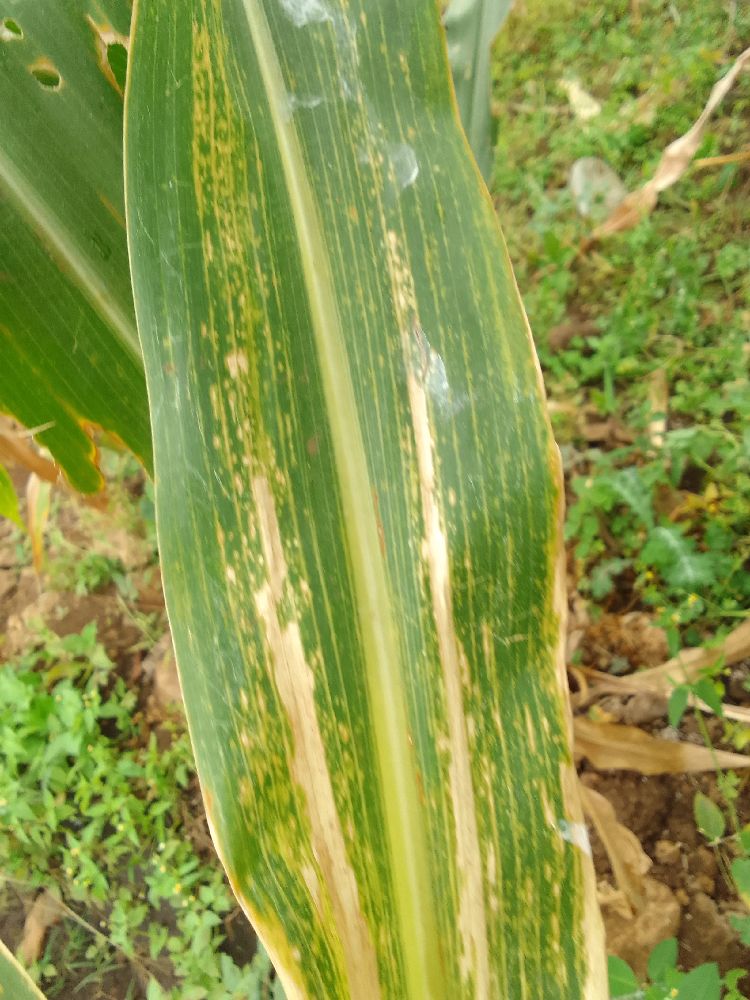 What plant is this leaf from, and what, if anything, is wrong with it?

maize, maize lethal necrosis
